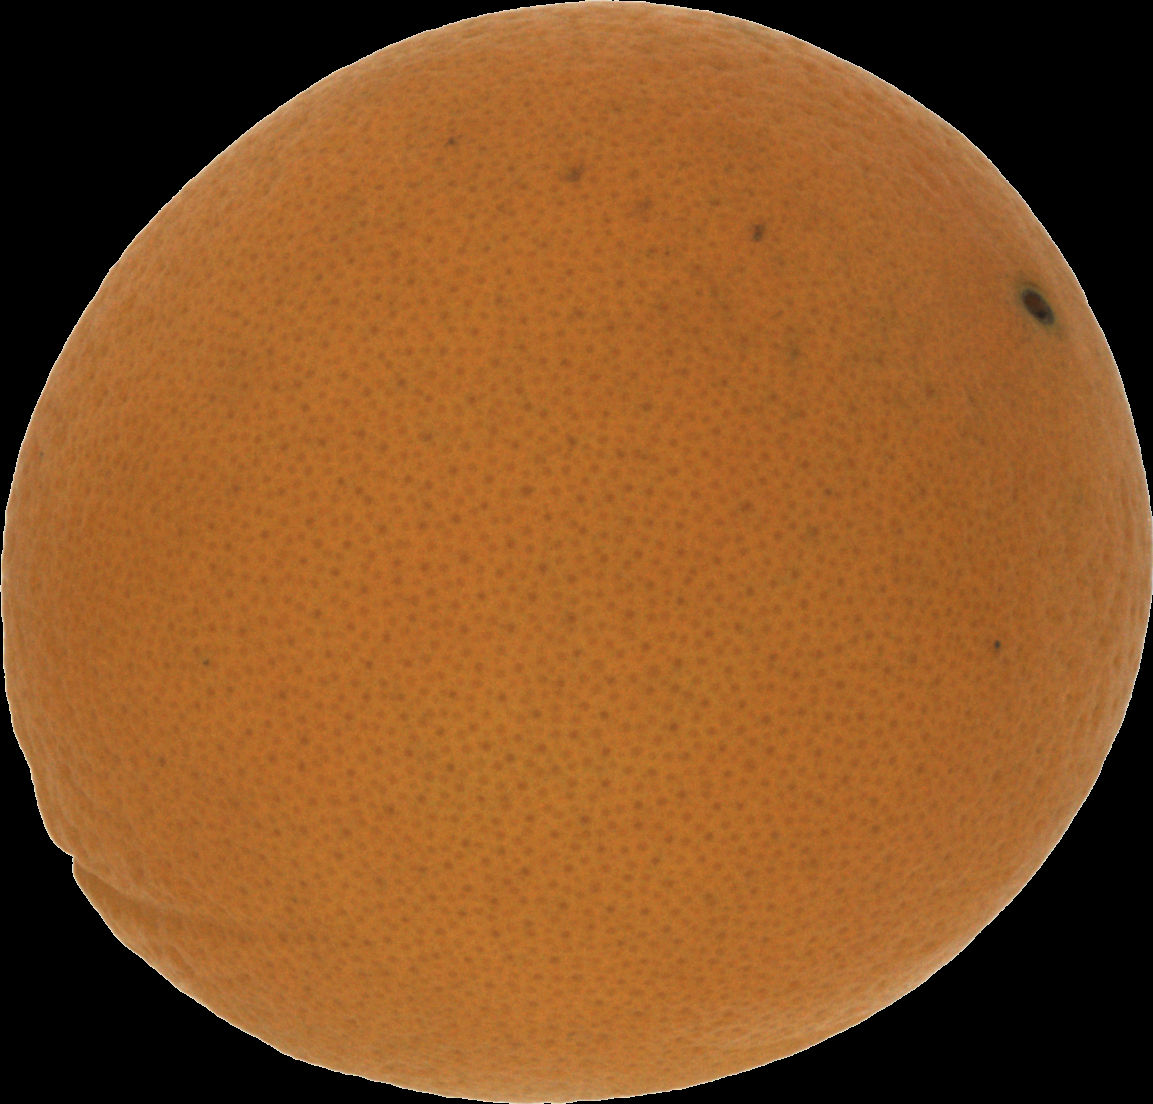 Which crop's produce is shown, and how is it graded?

orange, good
